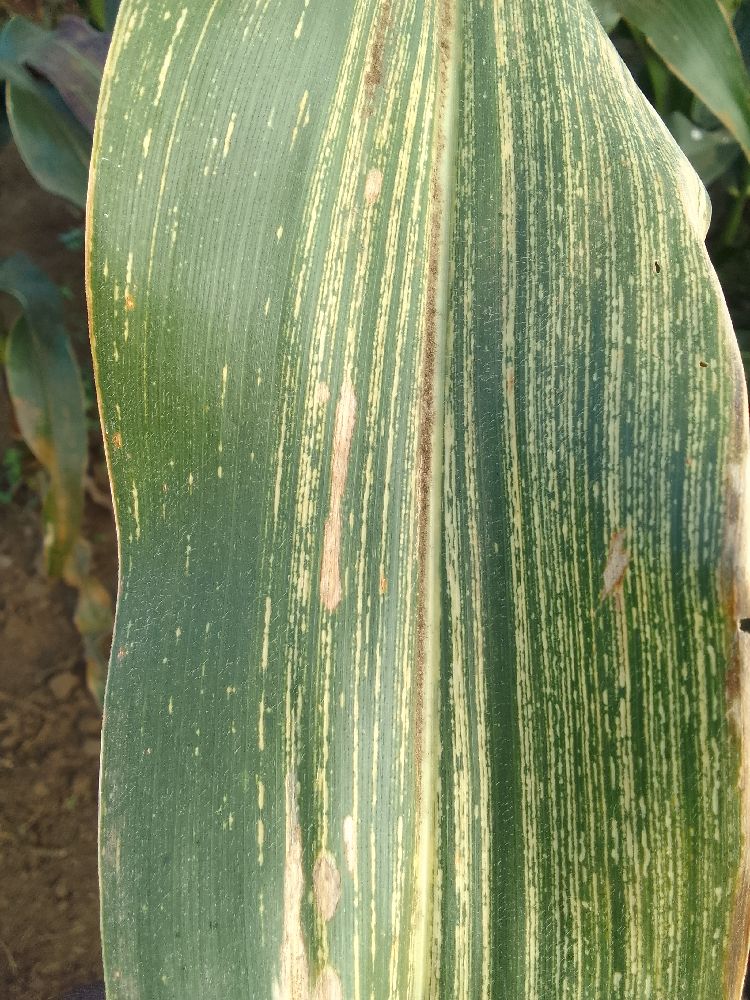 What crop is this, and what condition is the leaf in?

maize, maize streak virus
